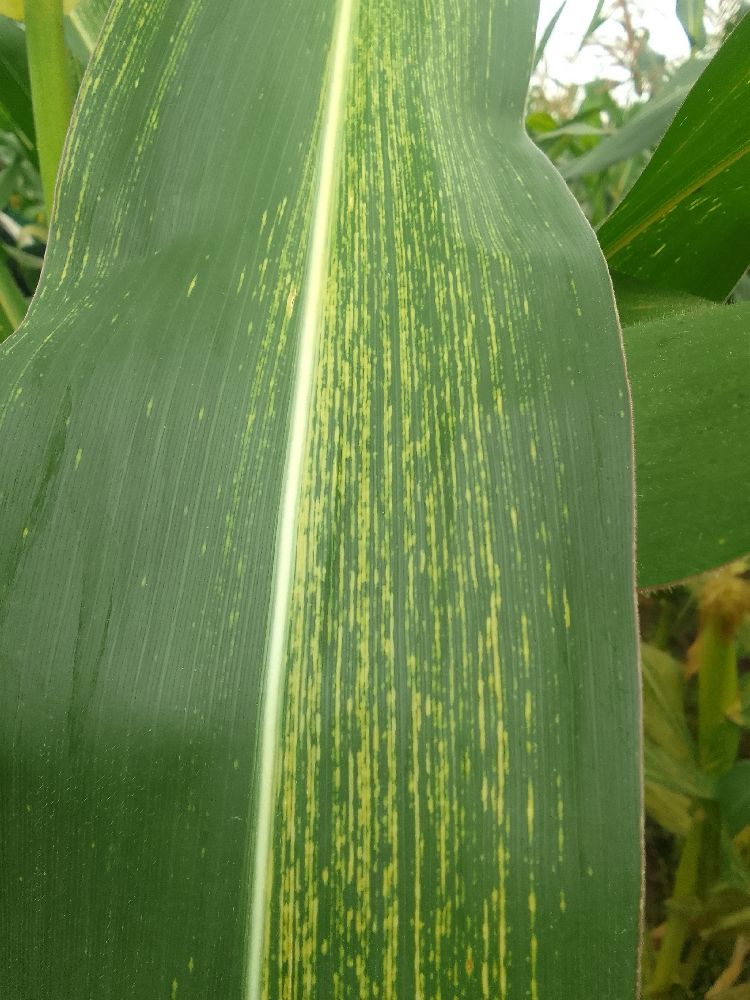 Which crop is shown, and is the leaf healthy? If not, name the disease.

maize, maize streak virus
